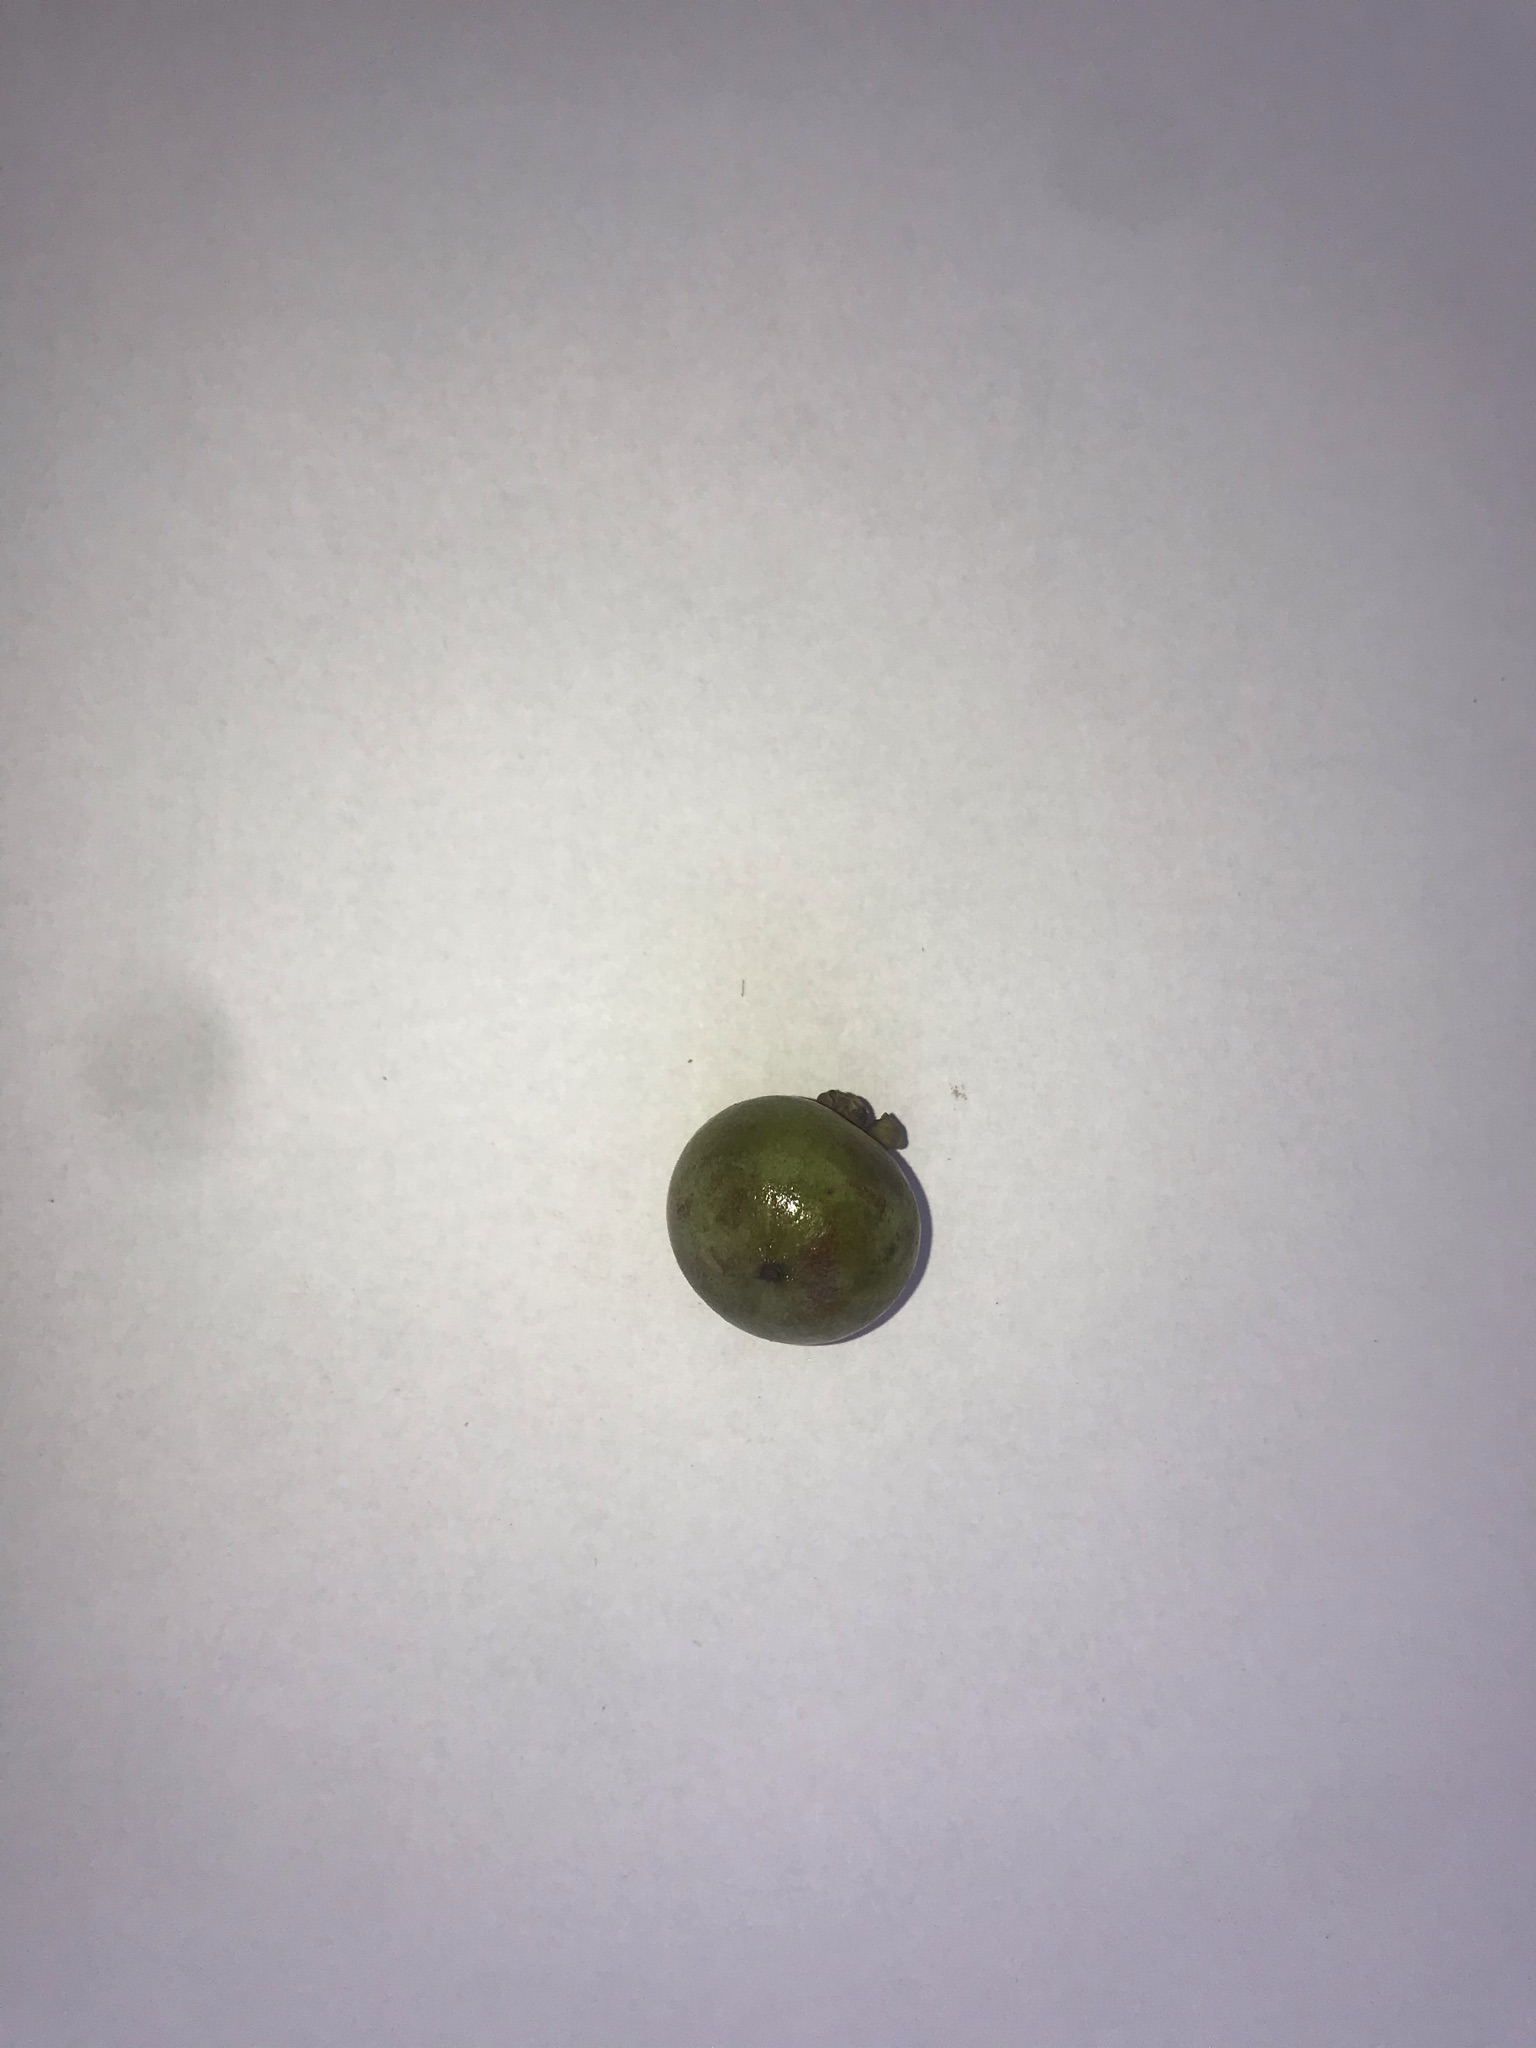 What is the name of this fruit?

gabiroba
